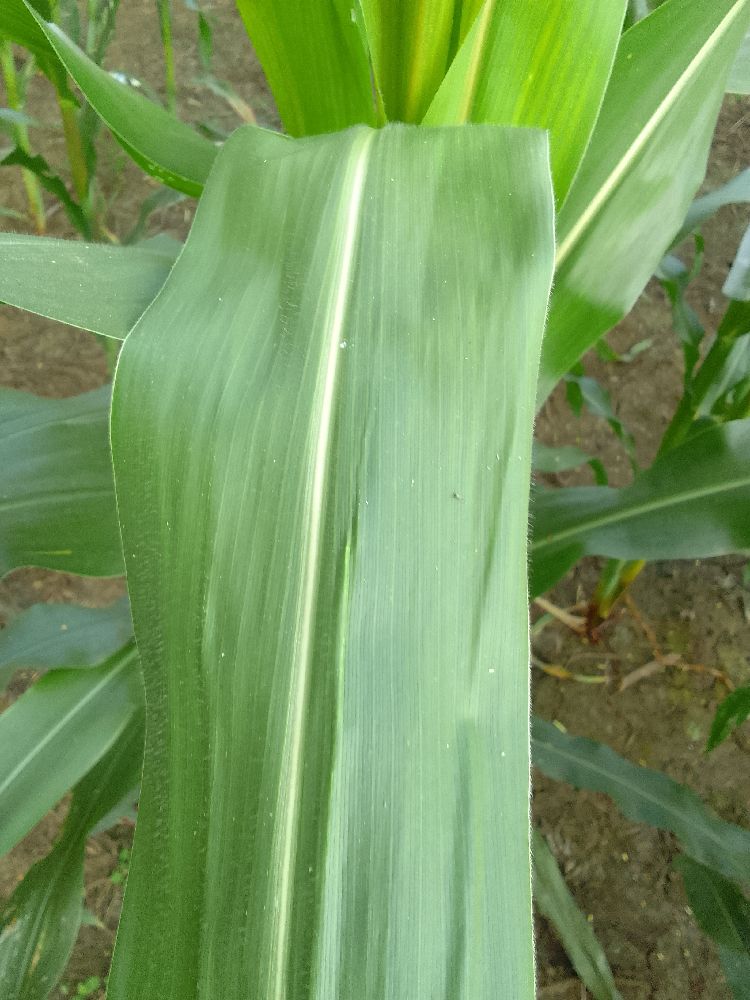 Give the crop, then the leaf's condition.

maize, healthy
